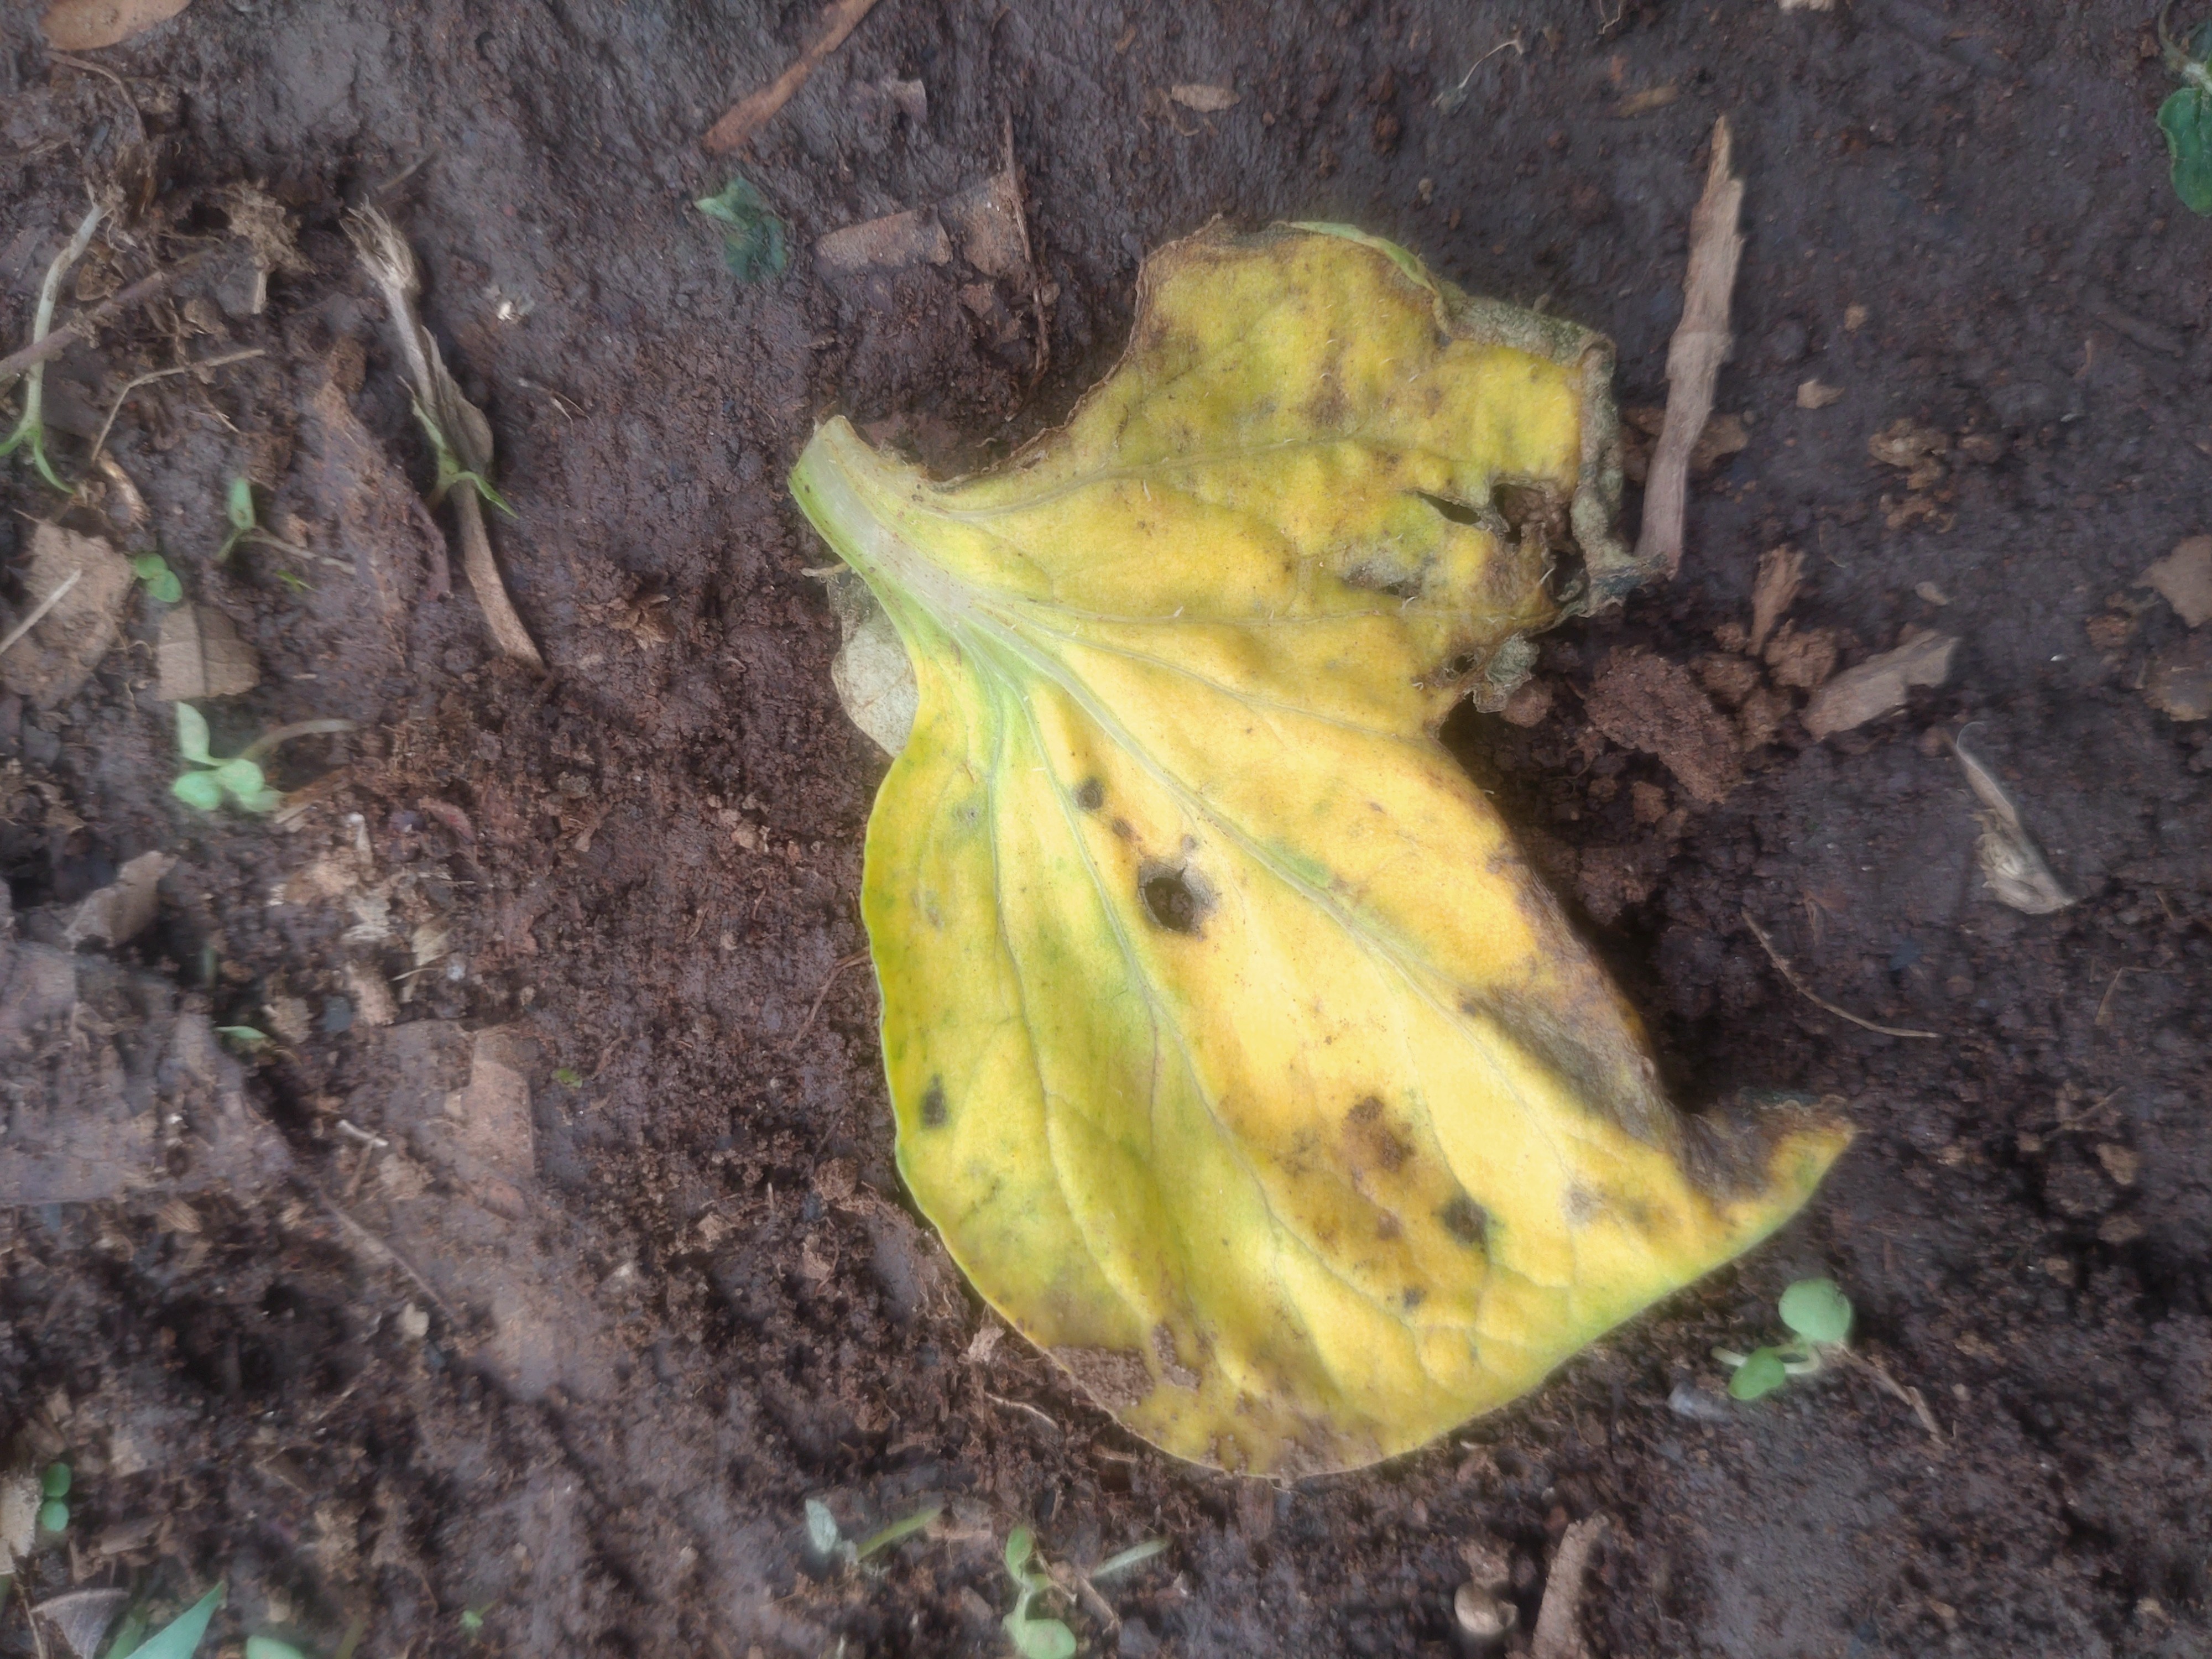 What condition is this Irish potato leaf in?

late blight
